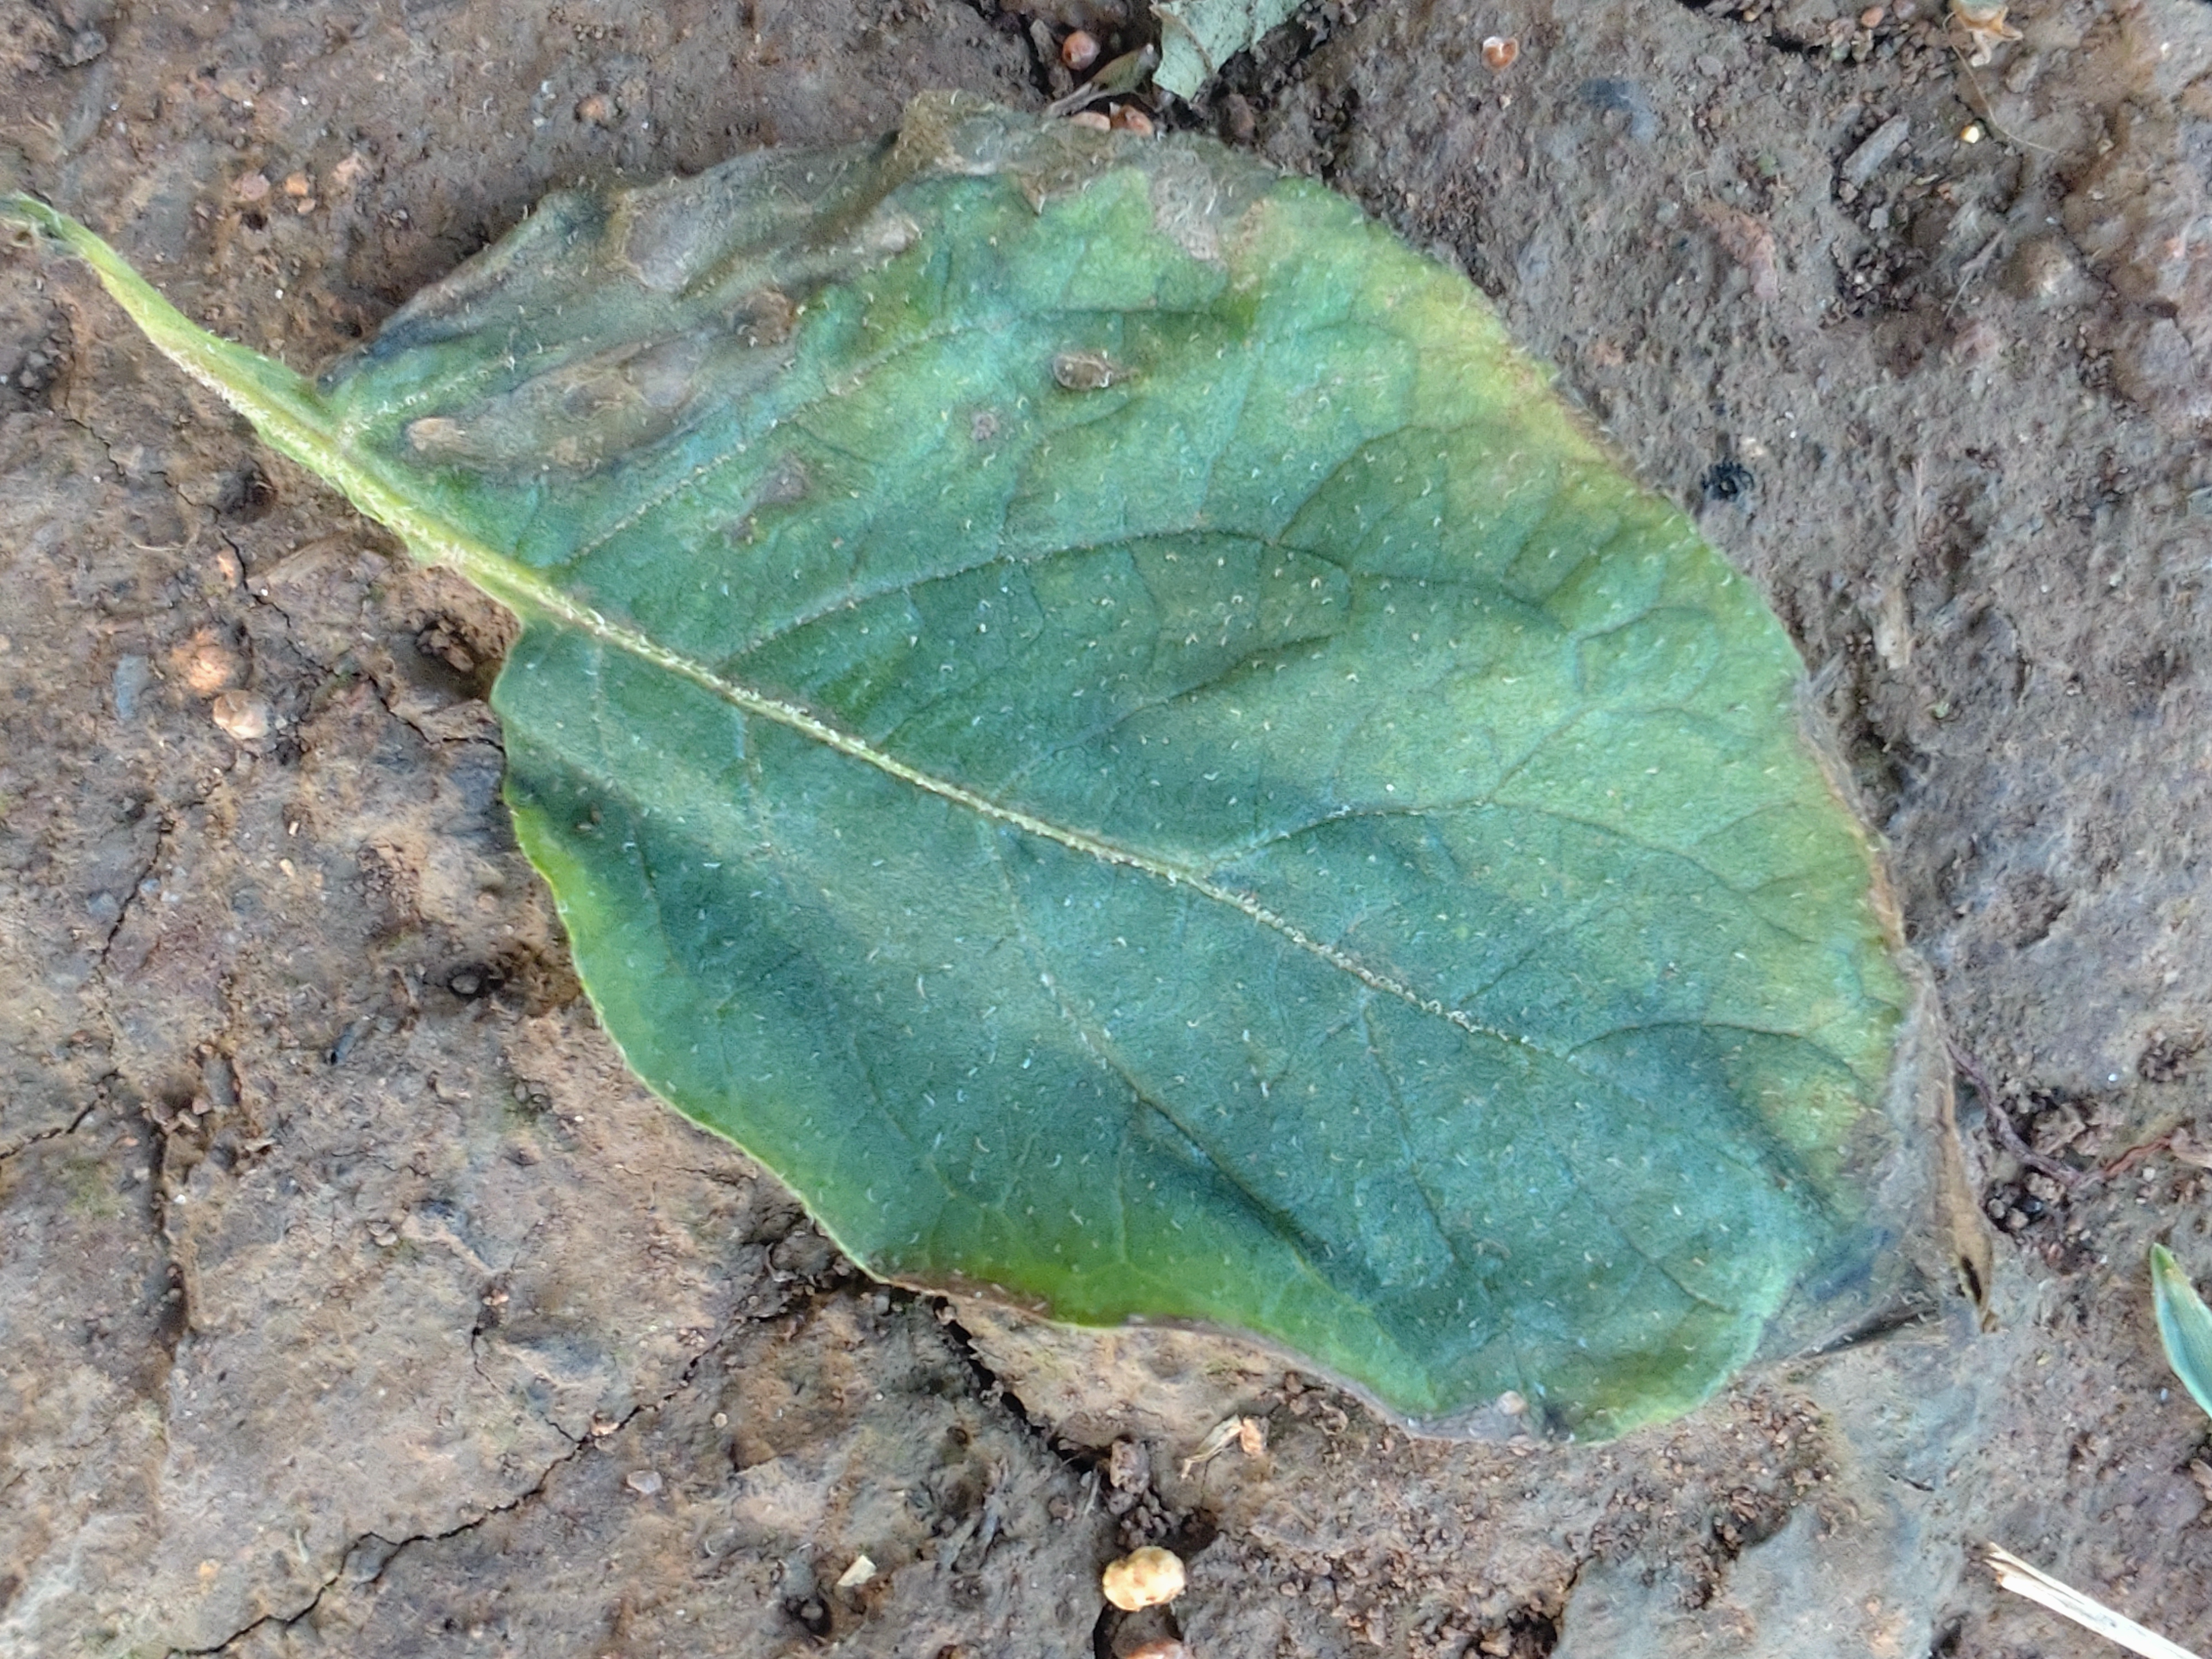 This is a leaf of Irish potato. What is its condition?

early blight
